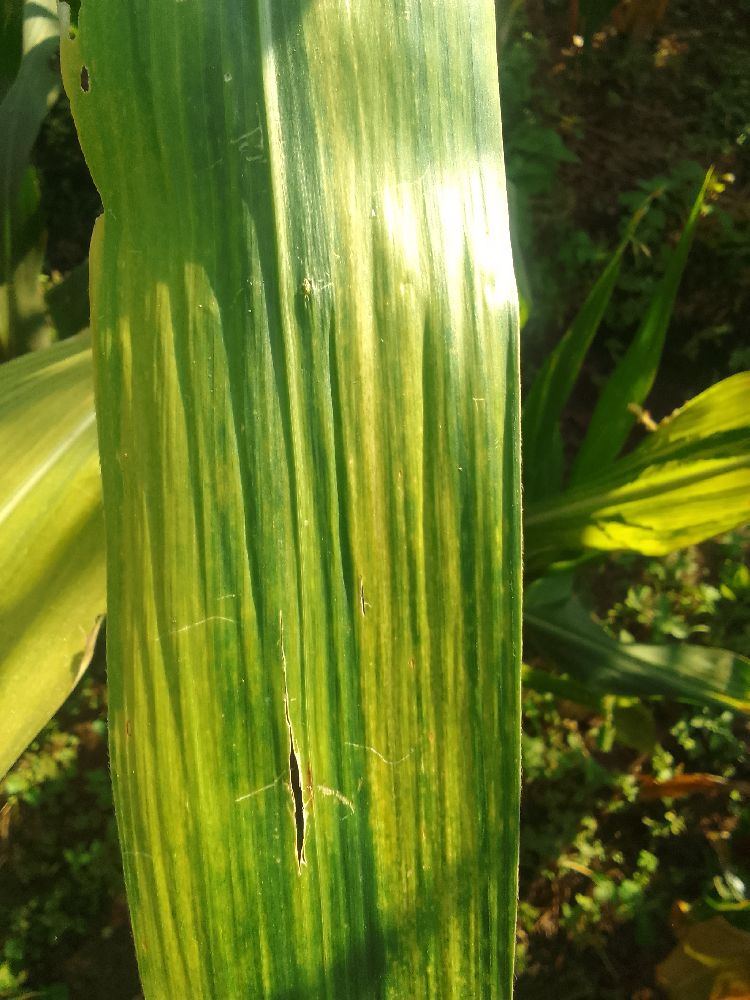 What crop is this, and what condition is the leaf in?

maize, maize lethal necrosis
